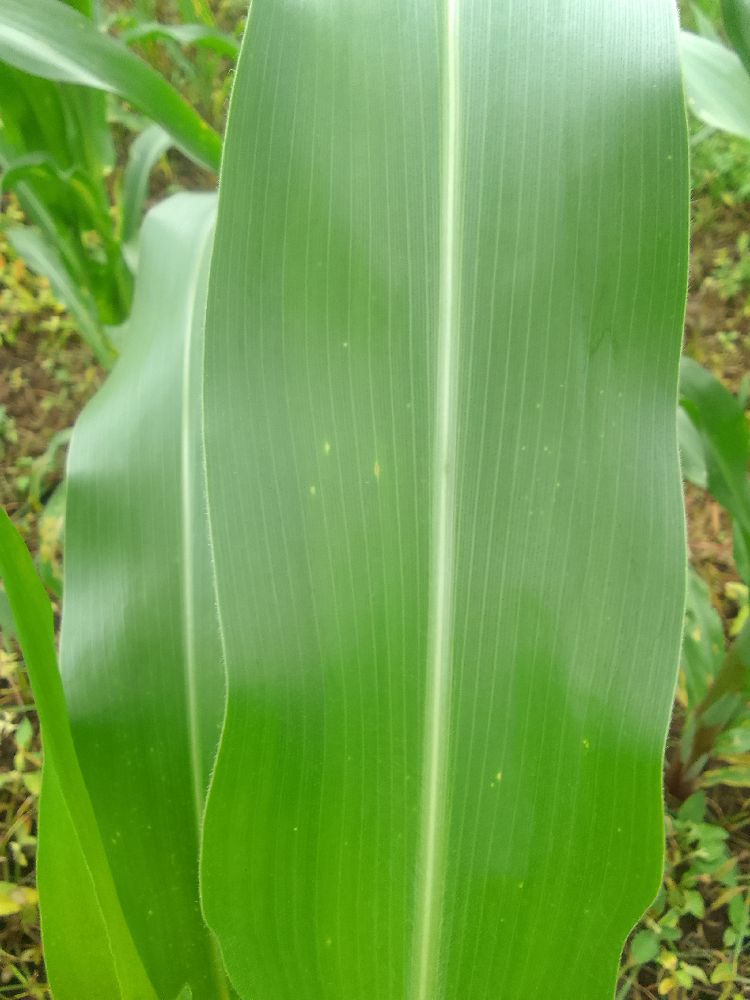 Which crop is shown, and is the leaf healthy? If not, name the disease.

maize, healthy
